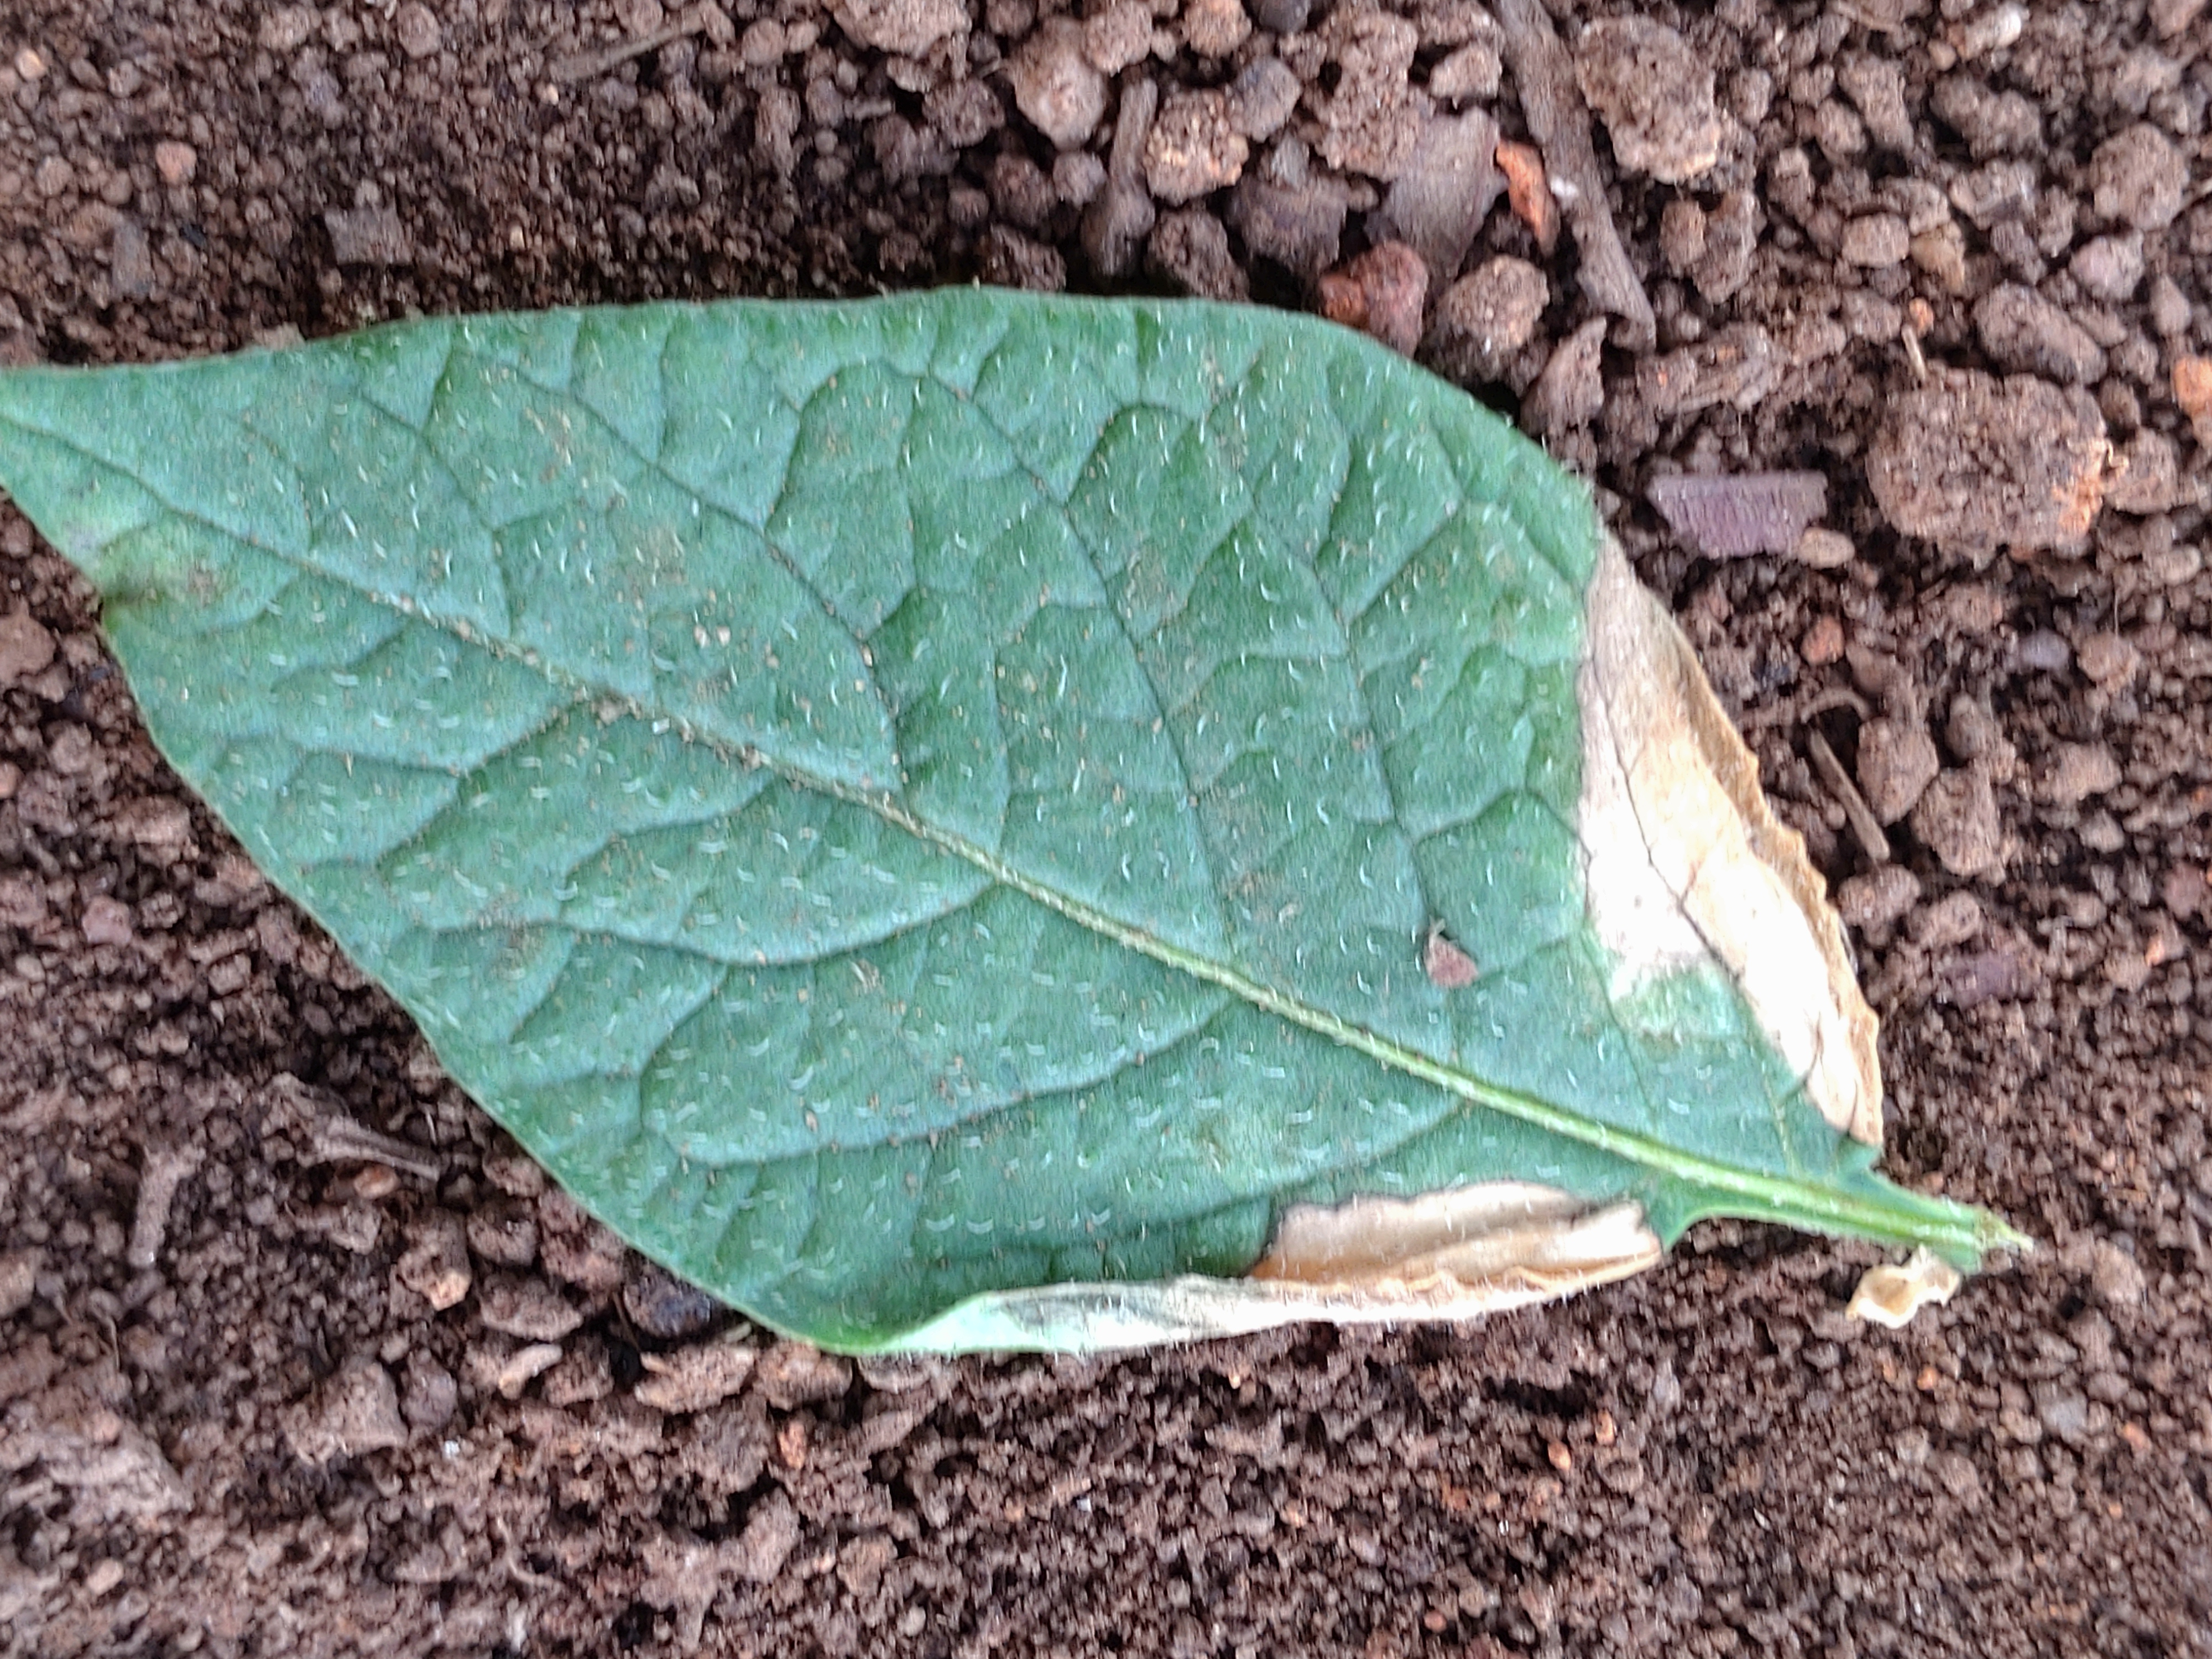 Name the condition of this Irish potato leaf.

early blight
